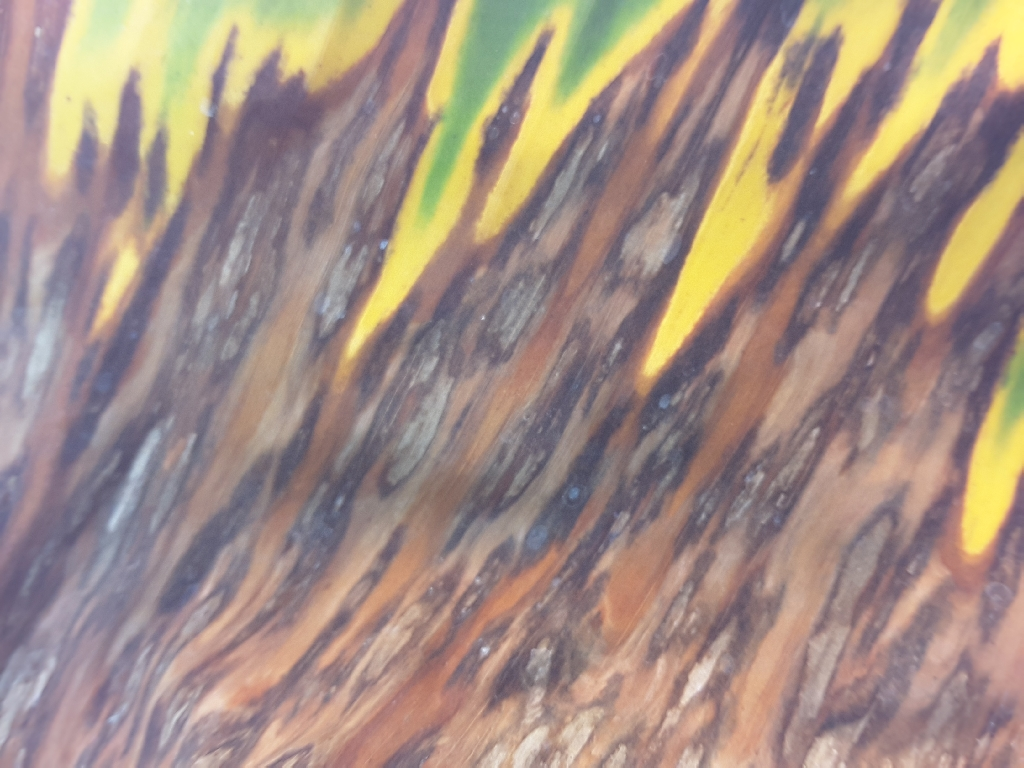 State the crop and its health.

banana, black sigatoka
